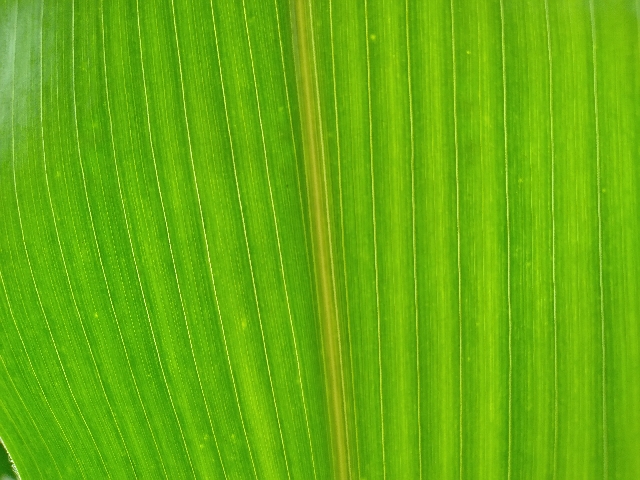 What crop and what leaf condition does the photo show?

maize, healthy
